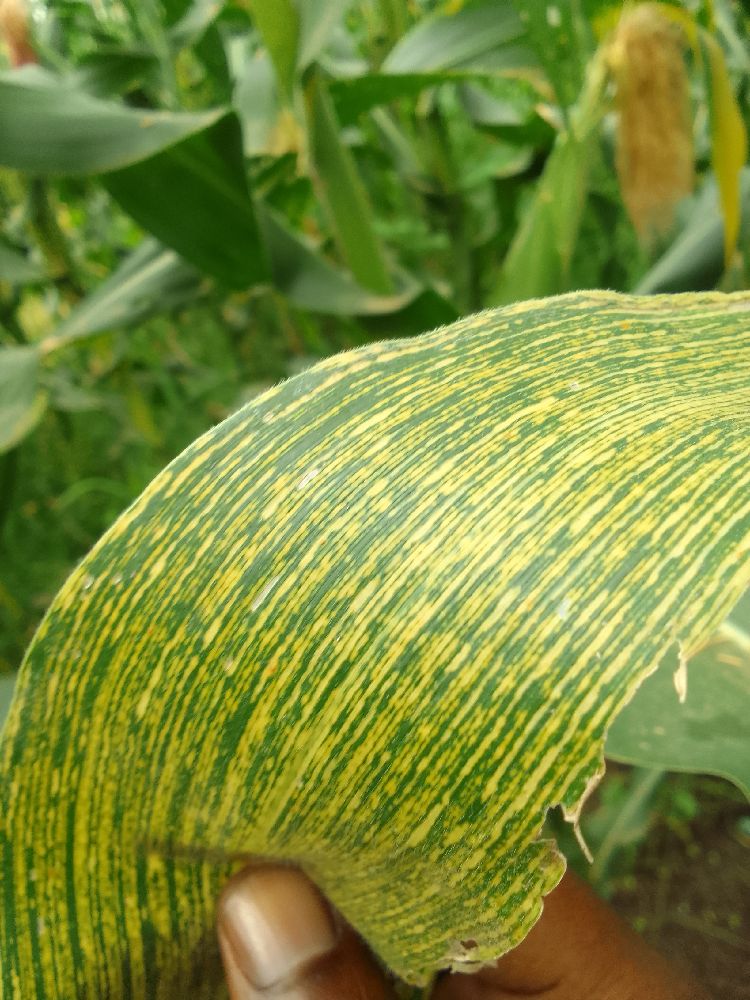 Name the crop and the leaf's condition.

maize, maize streak virus
